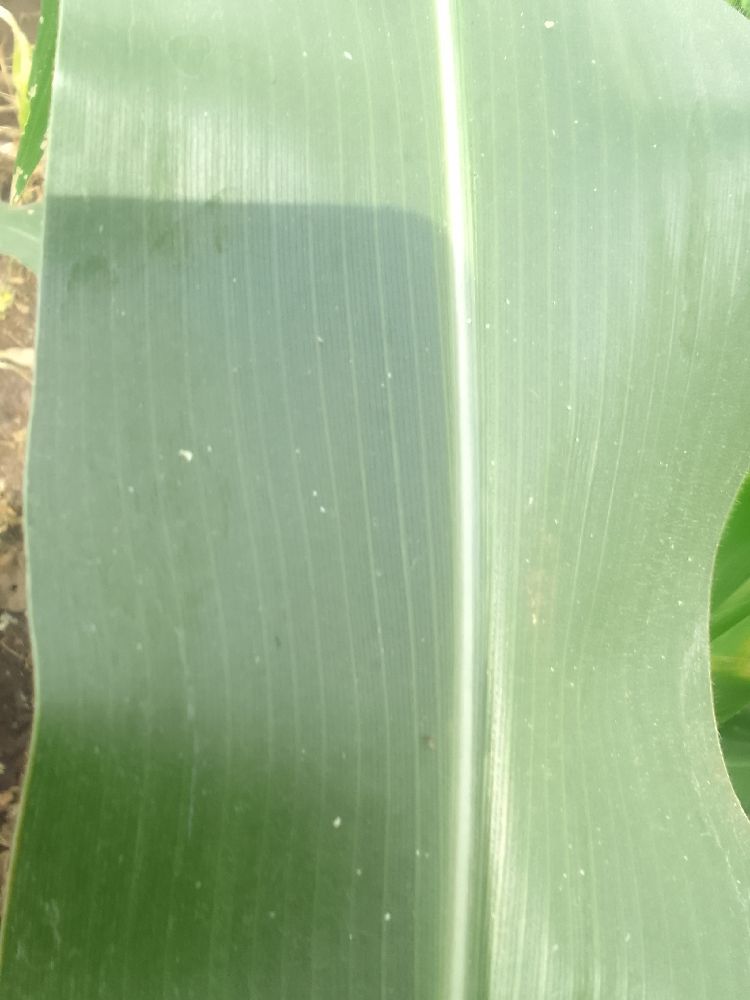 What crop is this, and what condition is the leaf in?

maize, healthy
